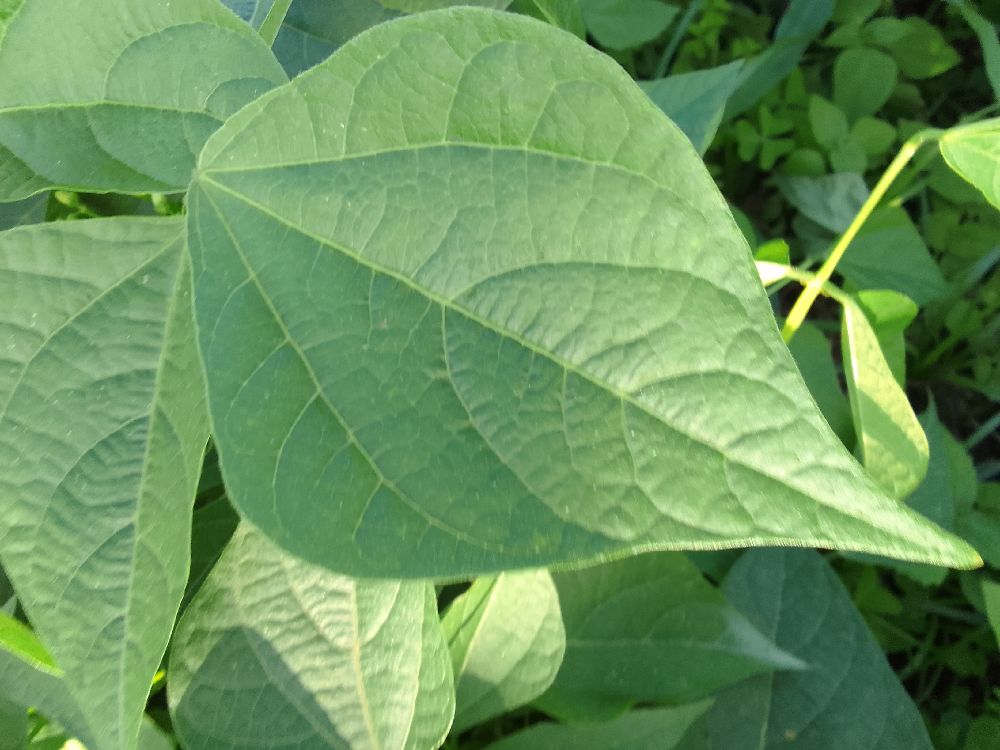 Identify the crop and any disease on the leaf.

common bean, healthy
